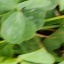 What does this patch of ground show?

unstructured weed
